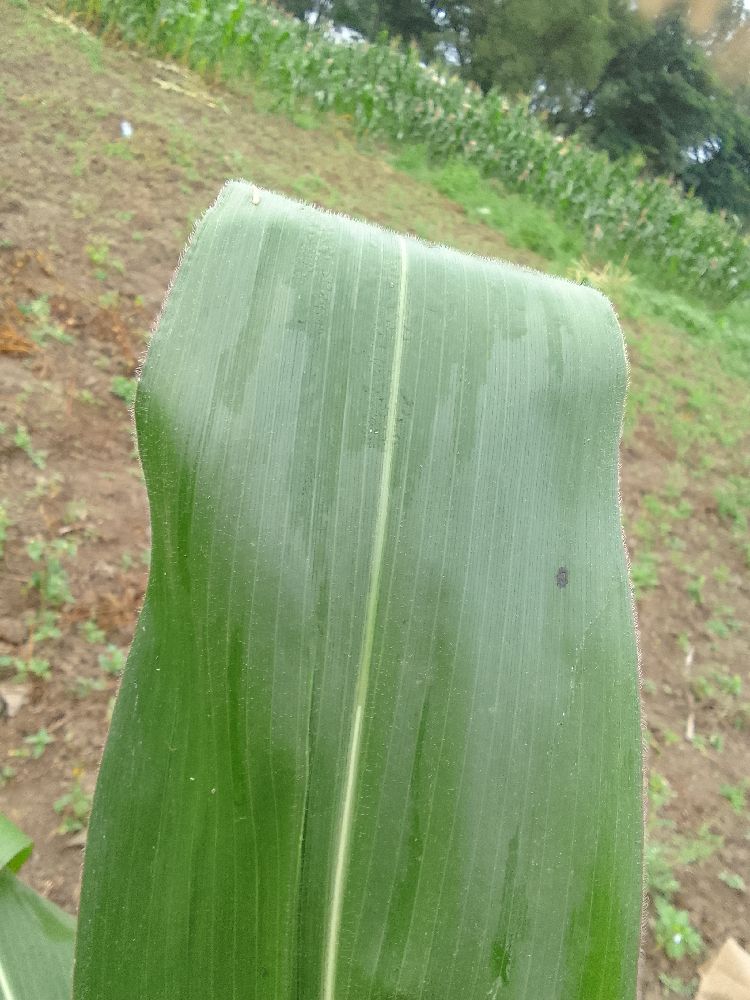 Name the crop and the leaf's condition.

maize, healthy
